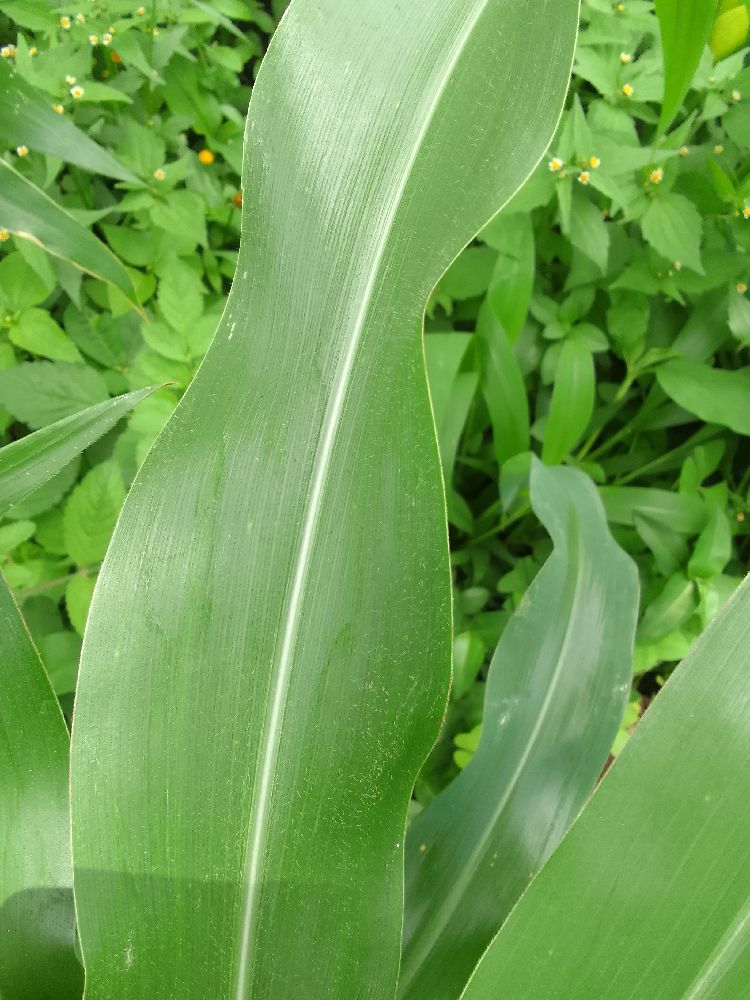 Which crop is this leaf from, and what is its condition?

maize, healthy
